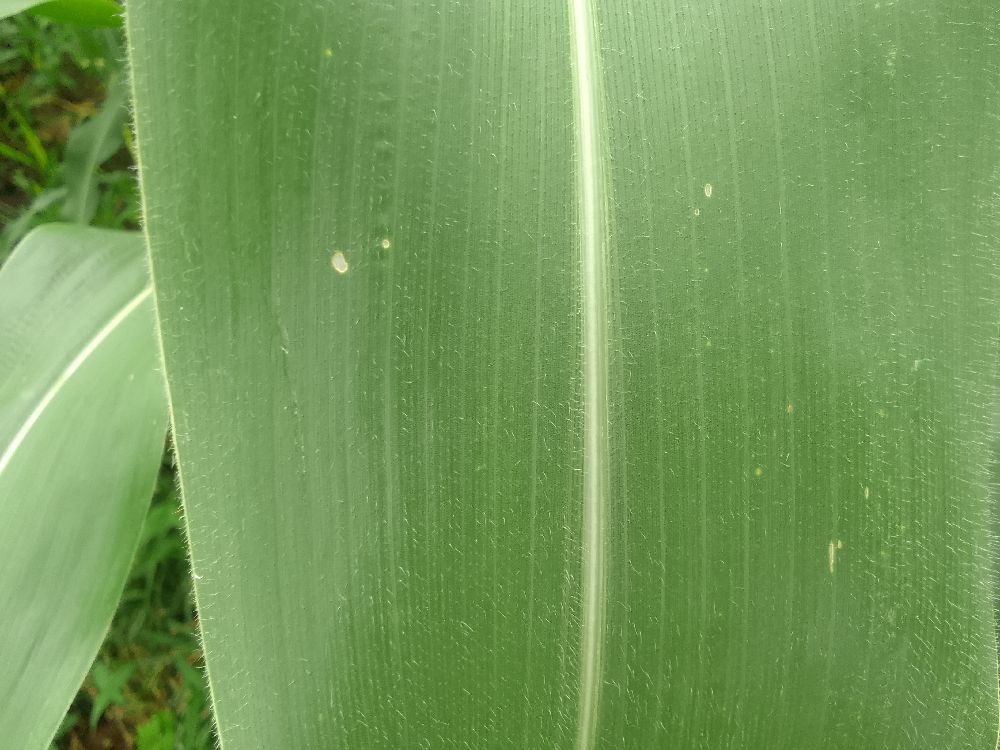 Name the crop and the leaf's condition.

maize, healthy
